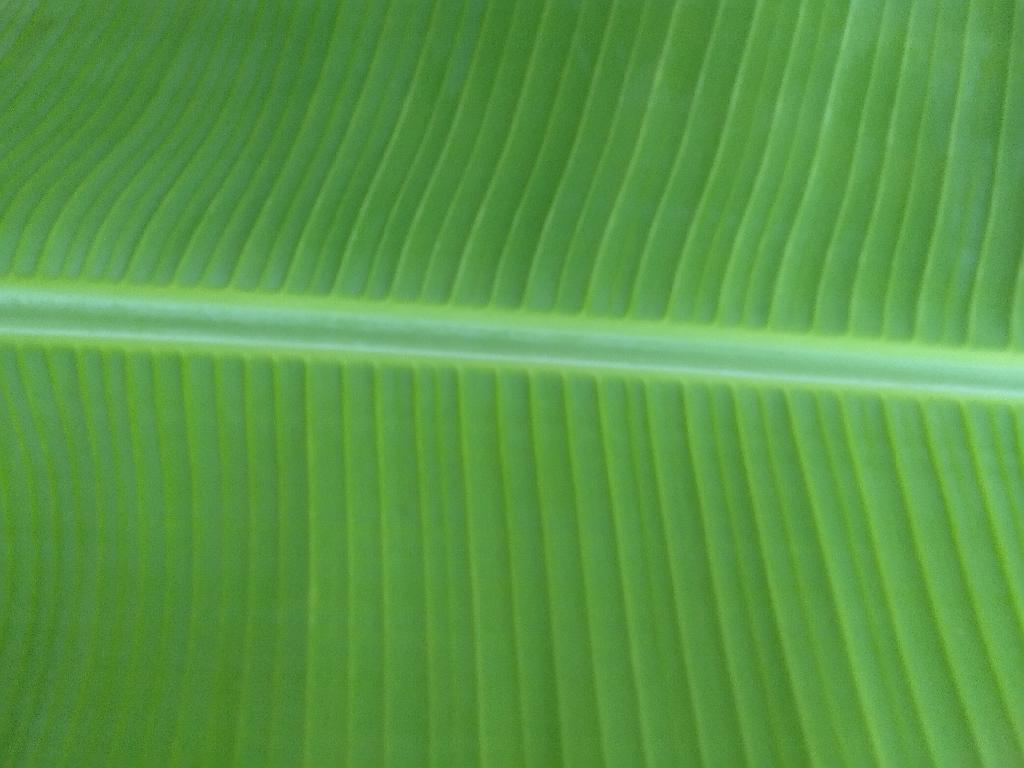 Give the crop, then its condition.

banana, healthy
